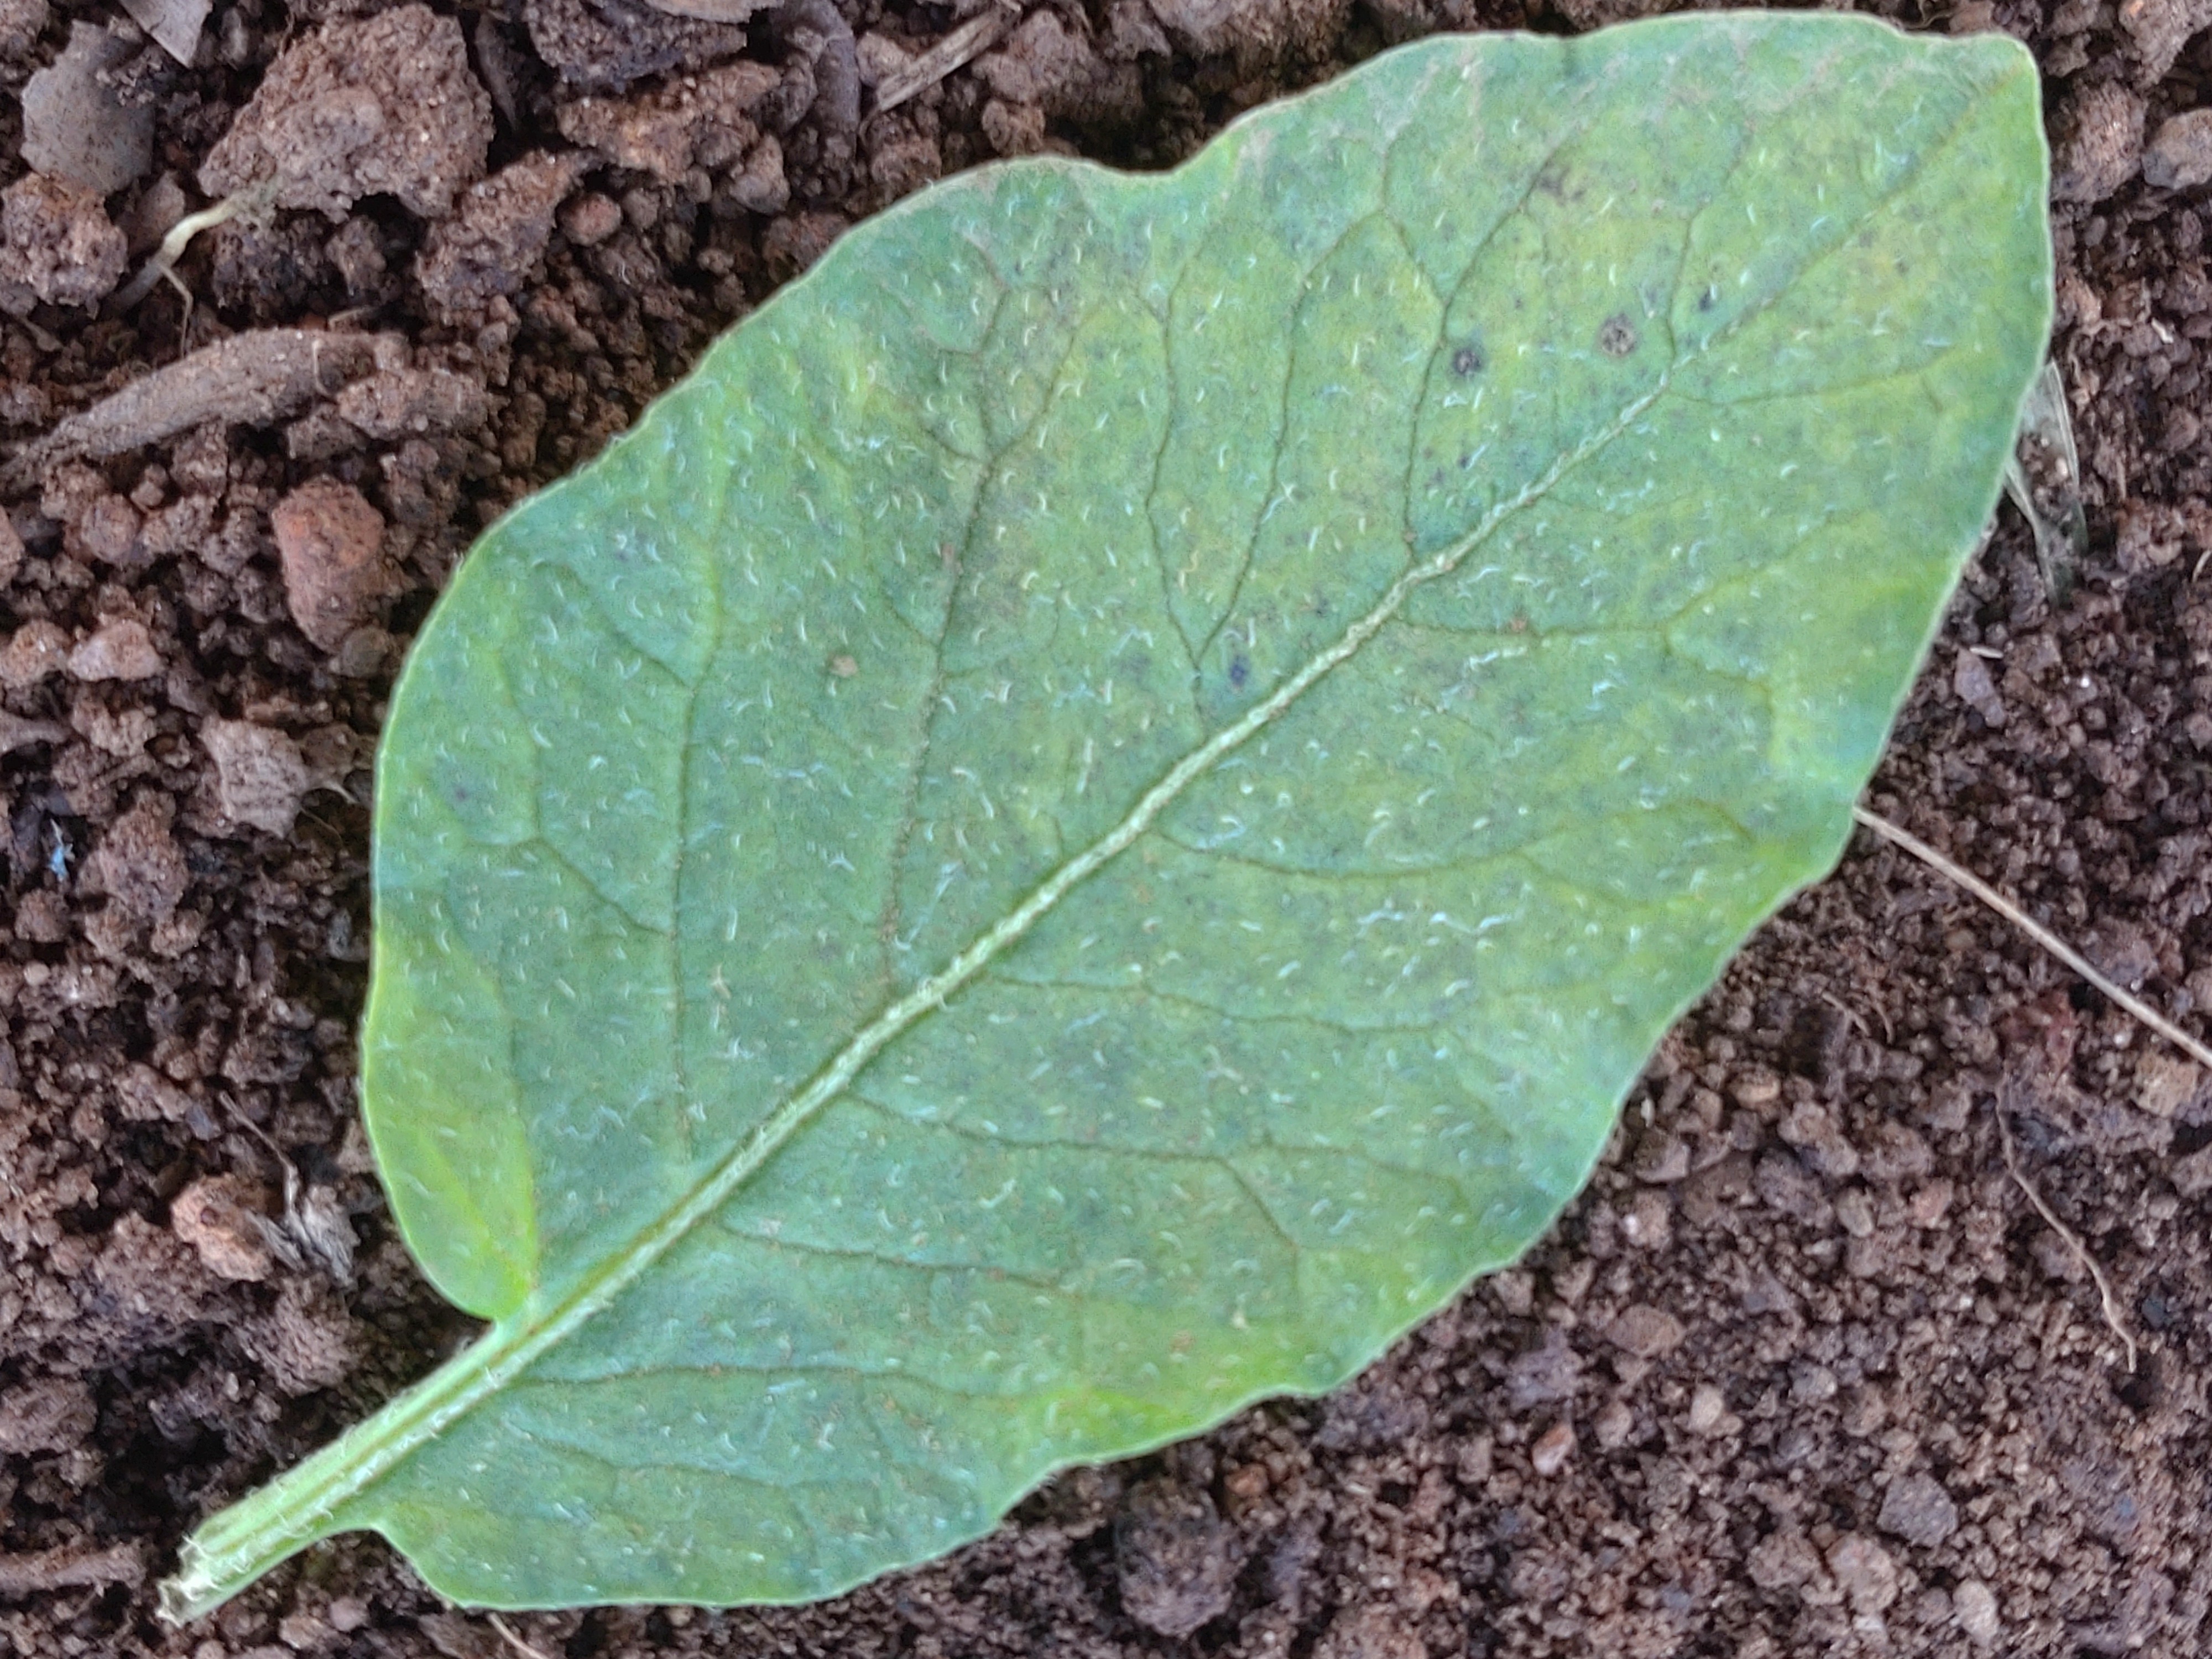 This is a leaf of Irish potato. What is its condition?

late blight
